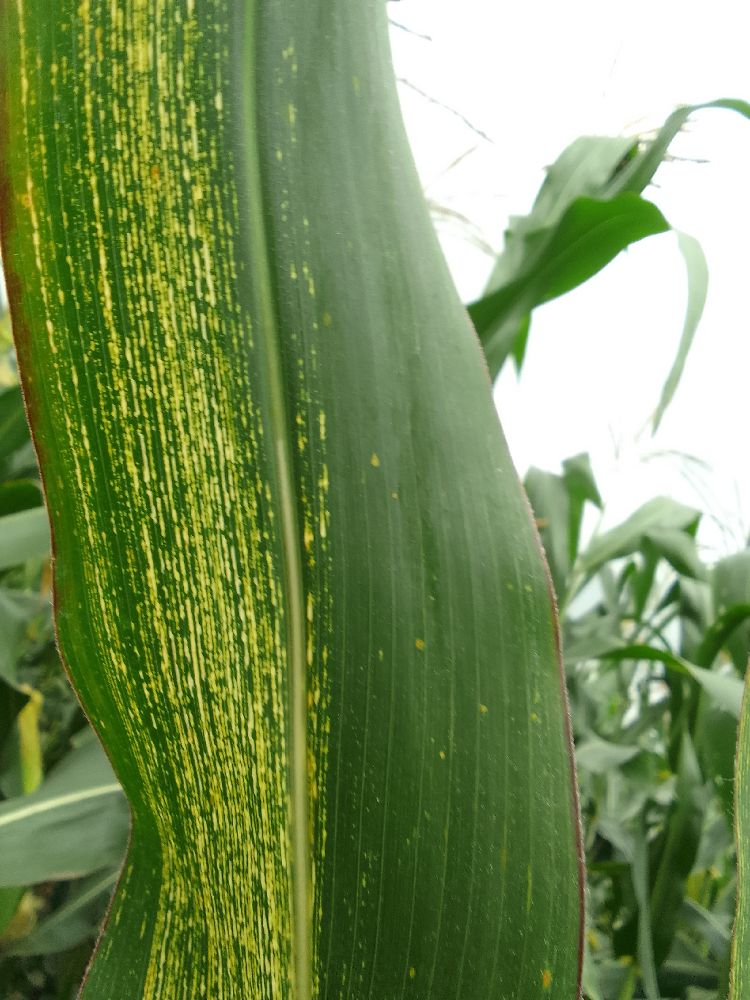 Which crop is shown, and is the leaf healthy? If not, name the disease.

maize, maize streak virus
